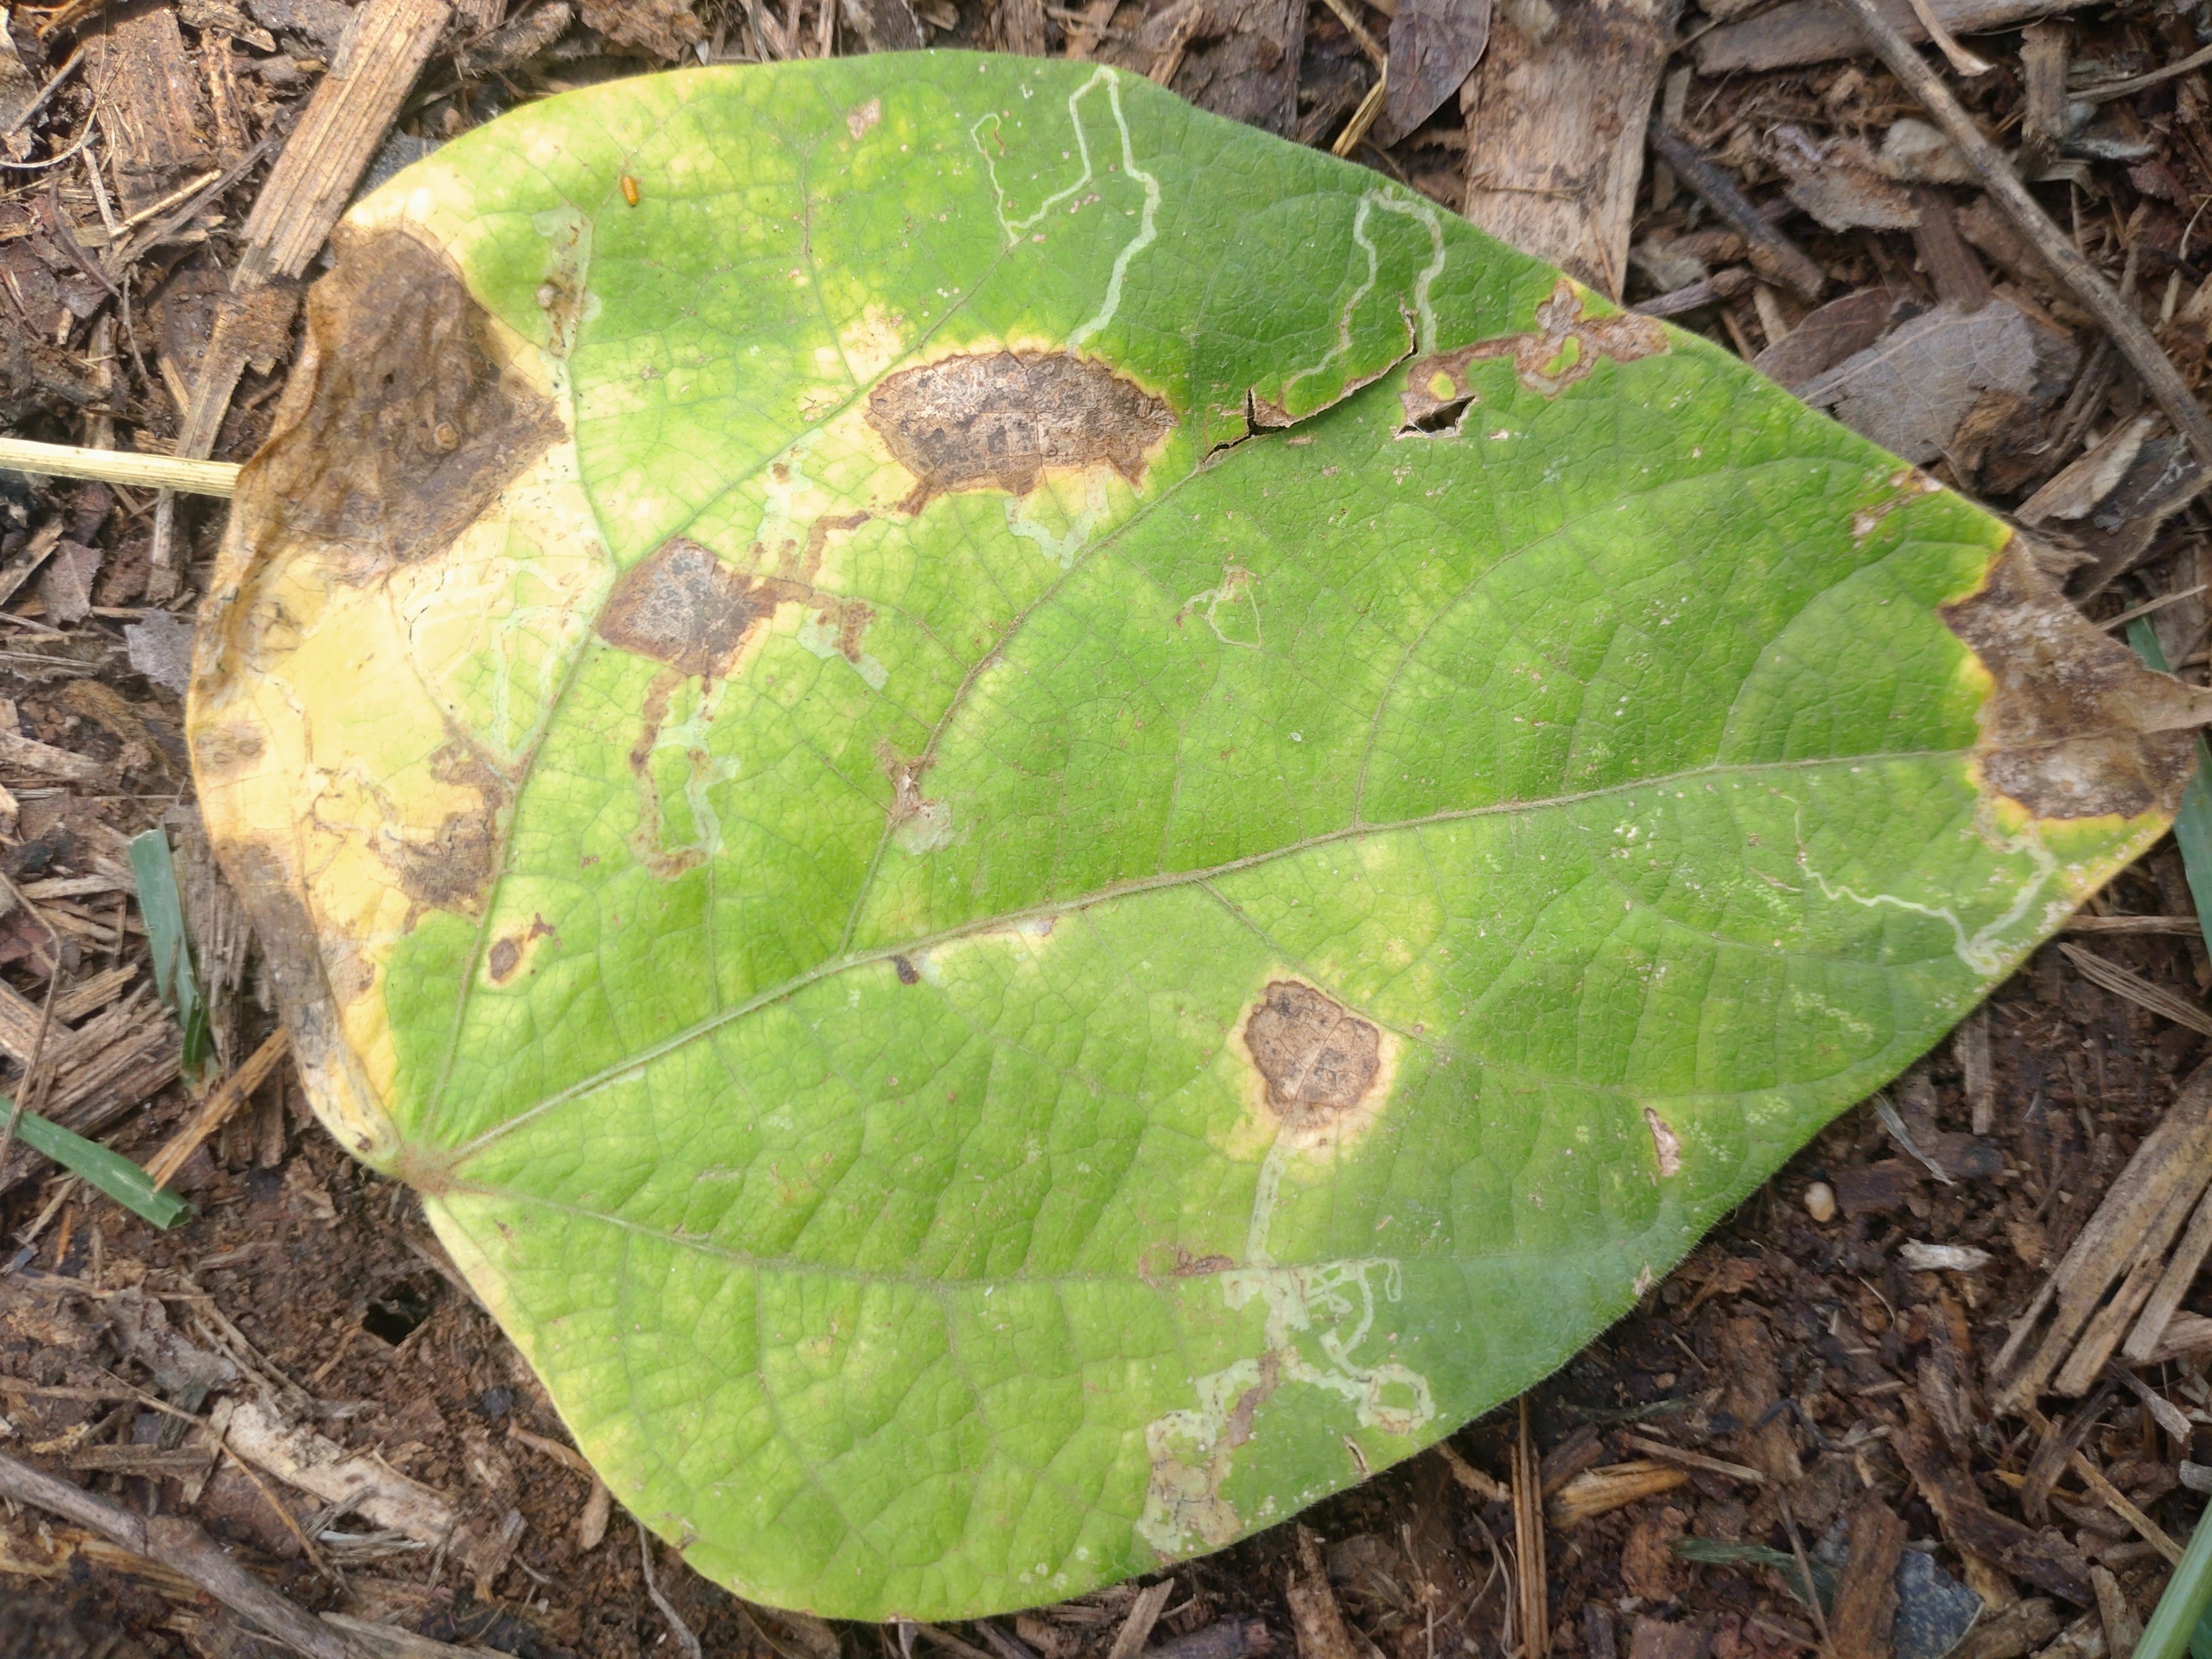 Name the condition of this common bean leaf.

anthracnose
